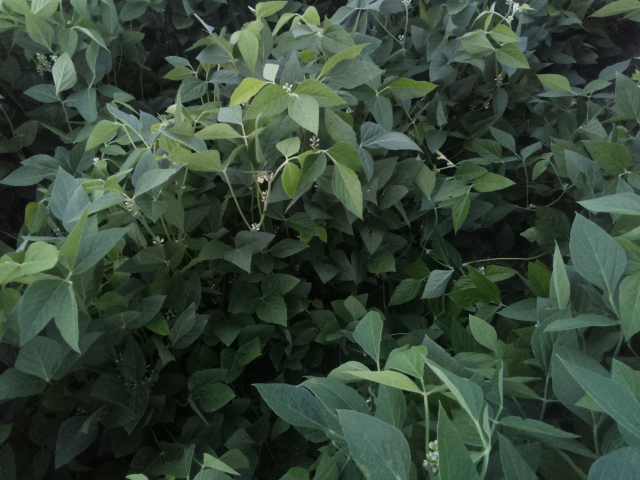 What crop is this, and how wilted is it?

soybean, leaves with no wilting
